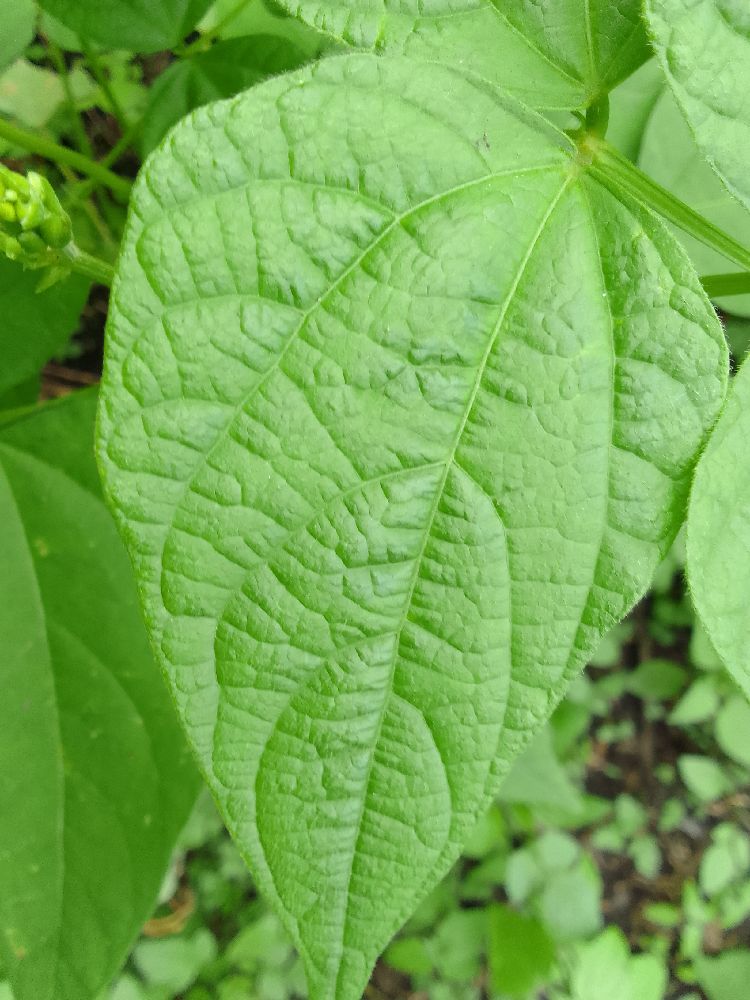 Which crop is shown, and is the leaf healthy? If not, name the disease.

common bean, healthy
